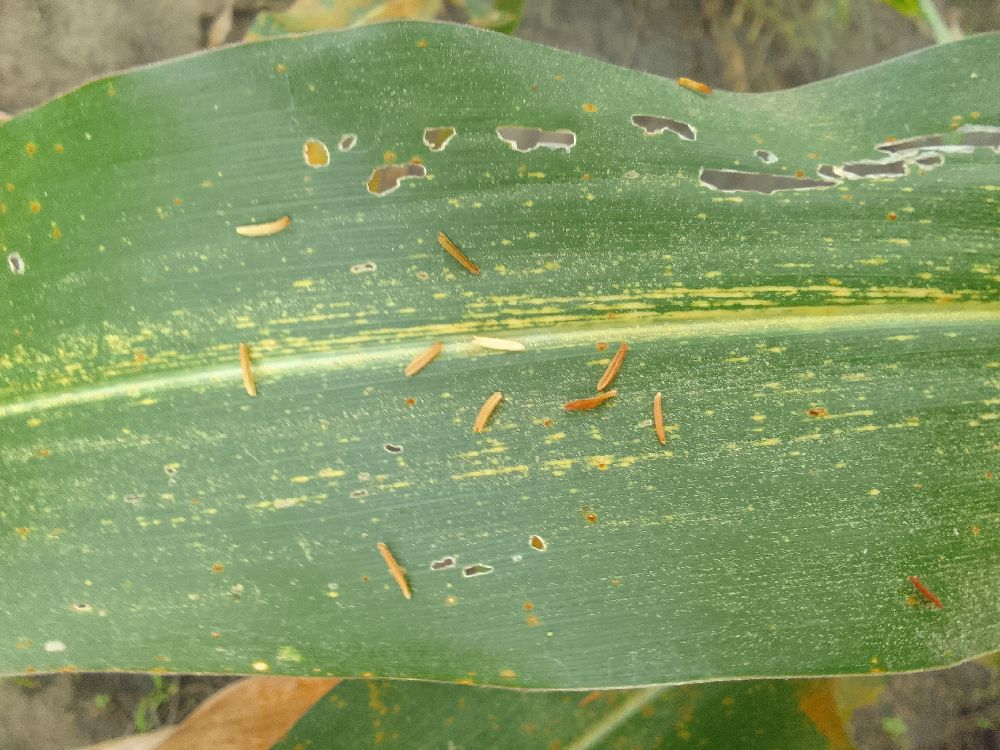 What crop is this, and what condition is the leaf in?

maize, maize streak virus
